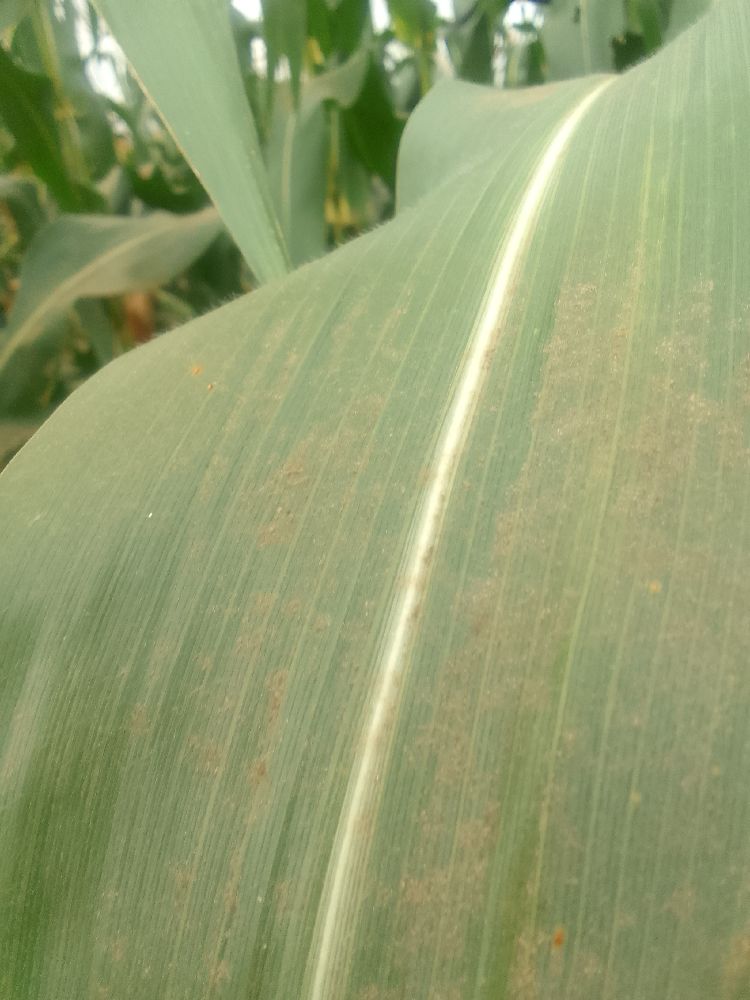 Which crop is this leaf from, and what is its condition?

maize, healthy
